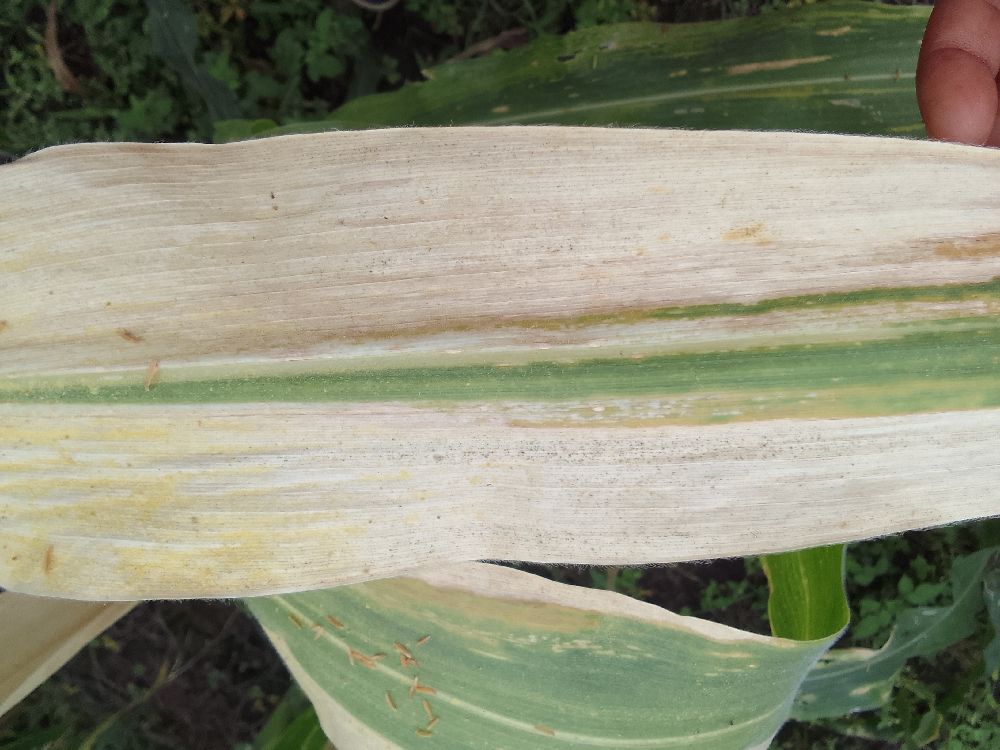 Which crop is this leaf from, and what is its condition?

maize, maize lethal necrosis
